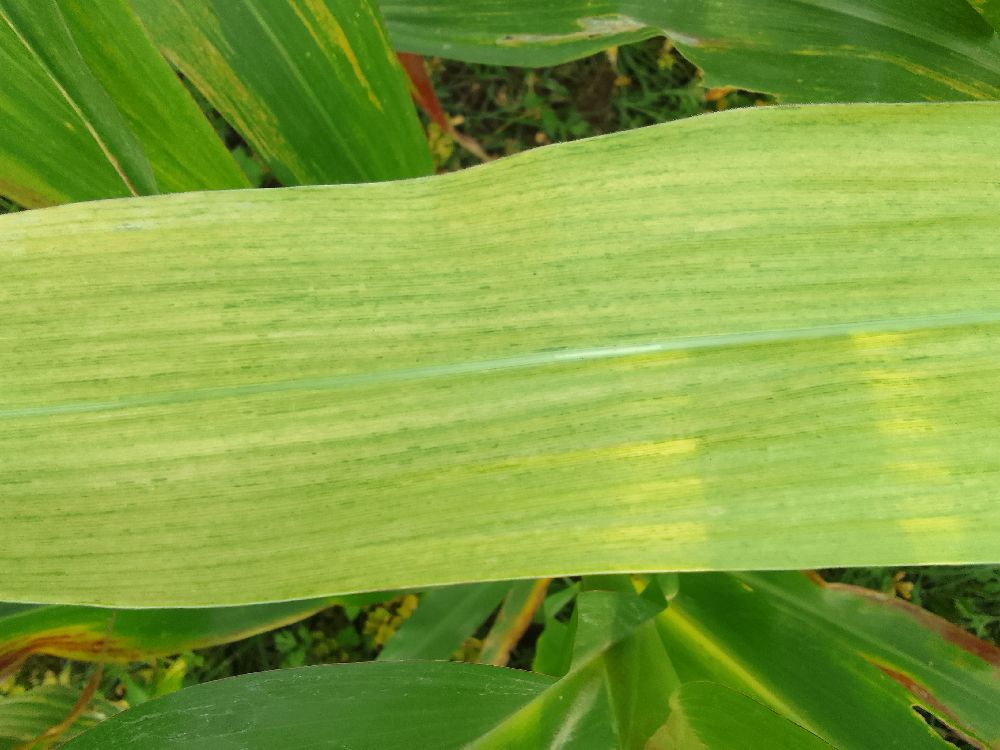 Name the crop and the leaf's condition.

maize, maize lethal necrosis
